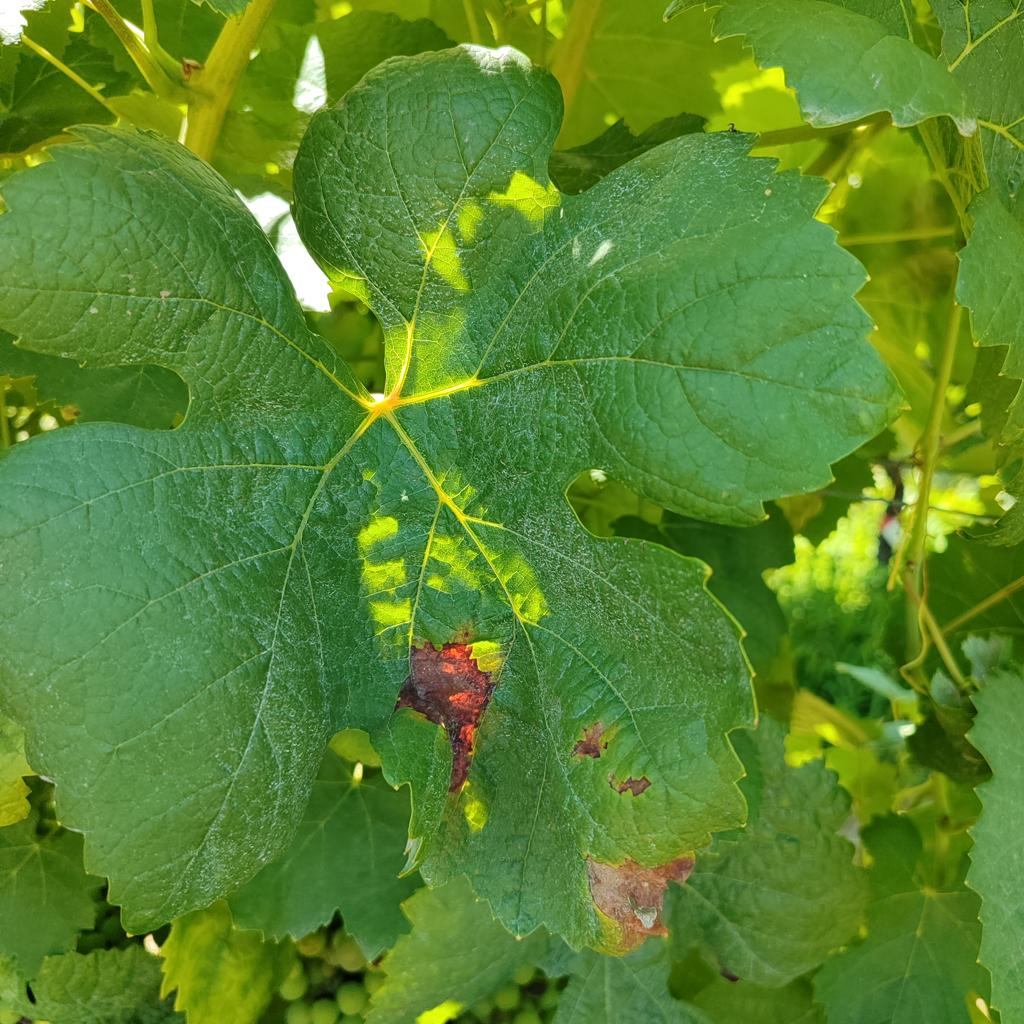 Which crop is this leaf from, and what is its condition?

grapevine, downy mildew
